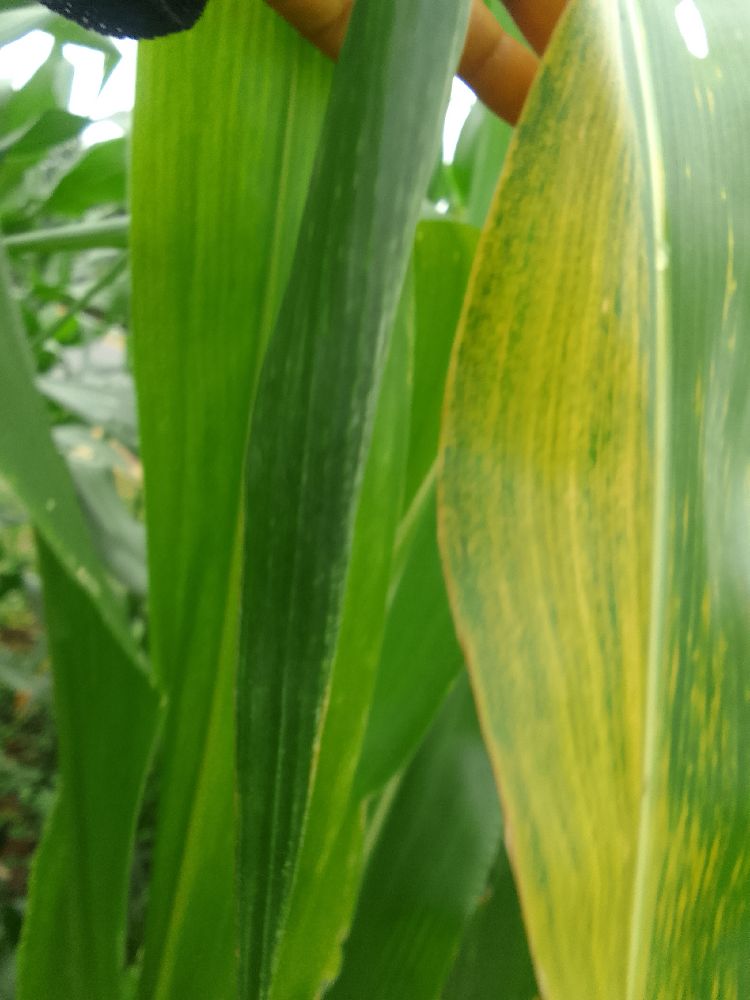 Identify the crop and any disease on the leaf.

maize, maize lethal necrosis
